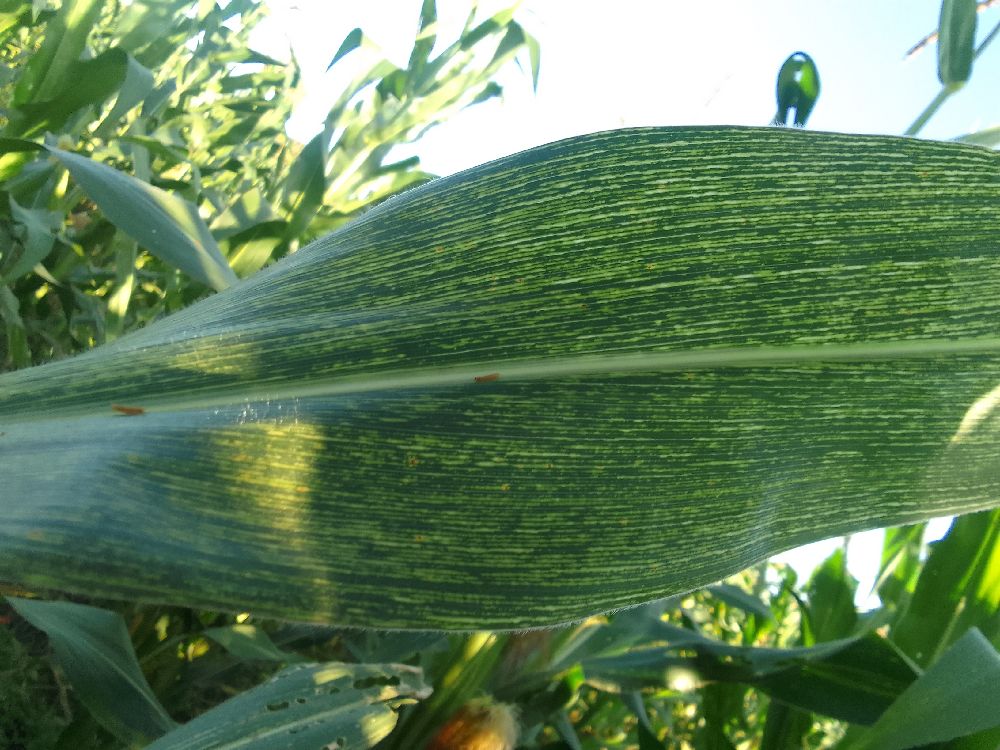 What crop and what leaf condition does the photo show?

maize, maize streak virus
